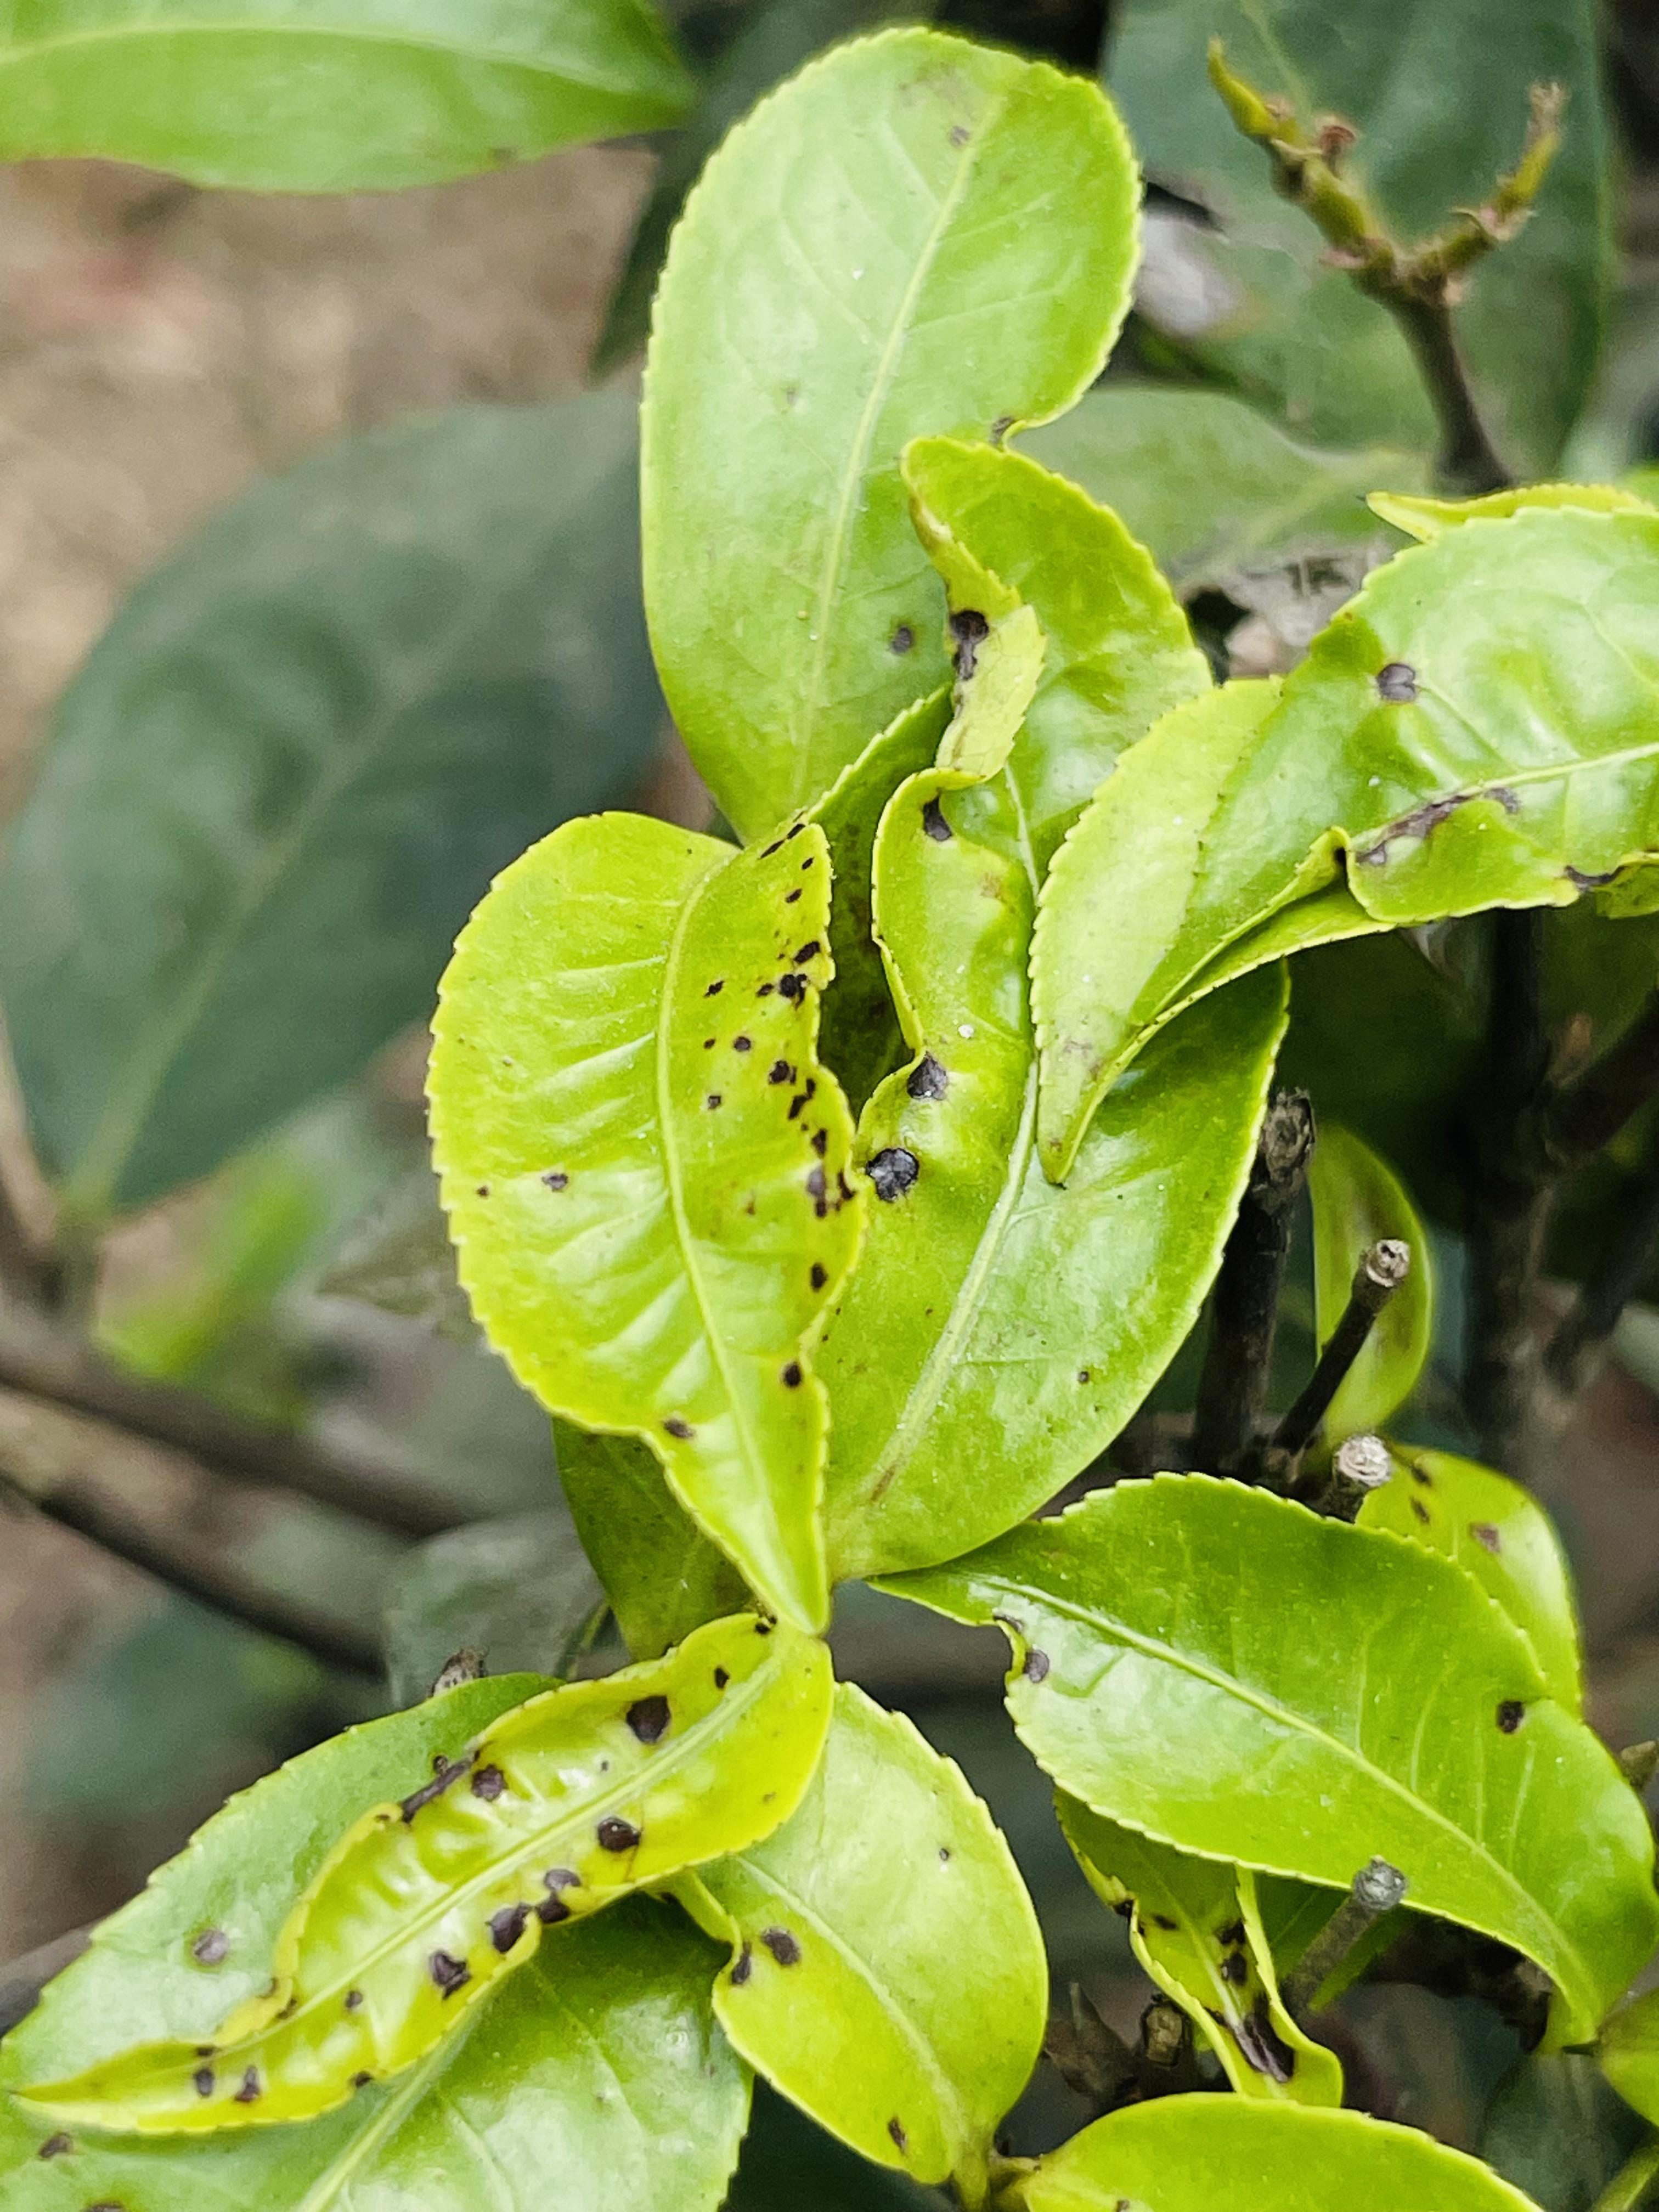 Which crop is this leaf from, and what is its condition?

tea, helopeltis
